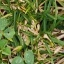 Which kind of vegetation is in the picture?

unstructured weed
